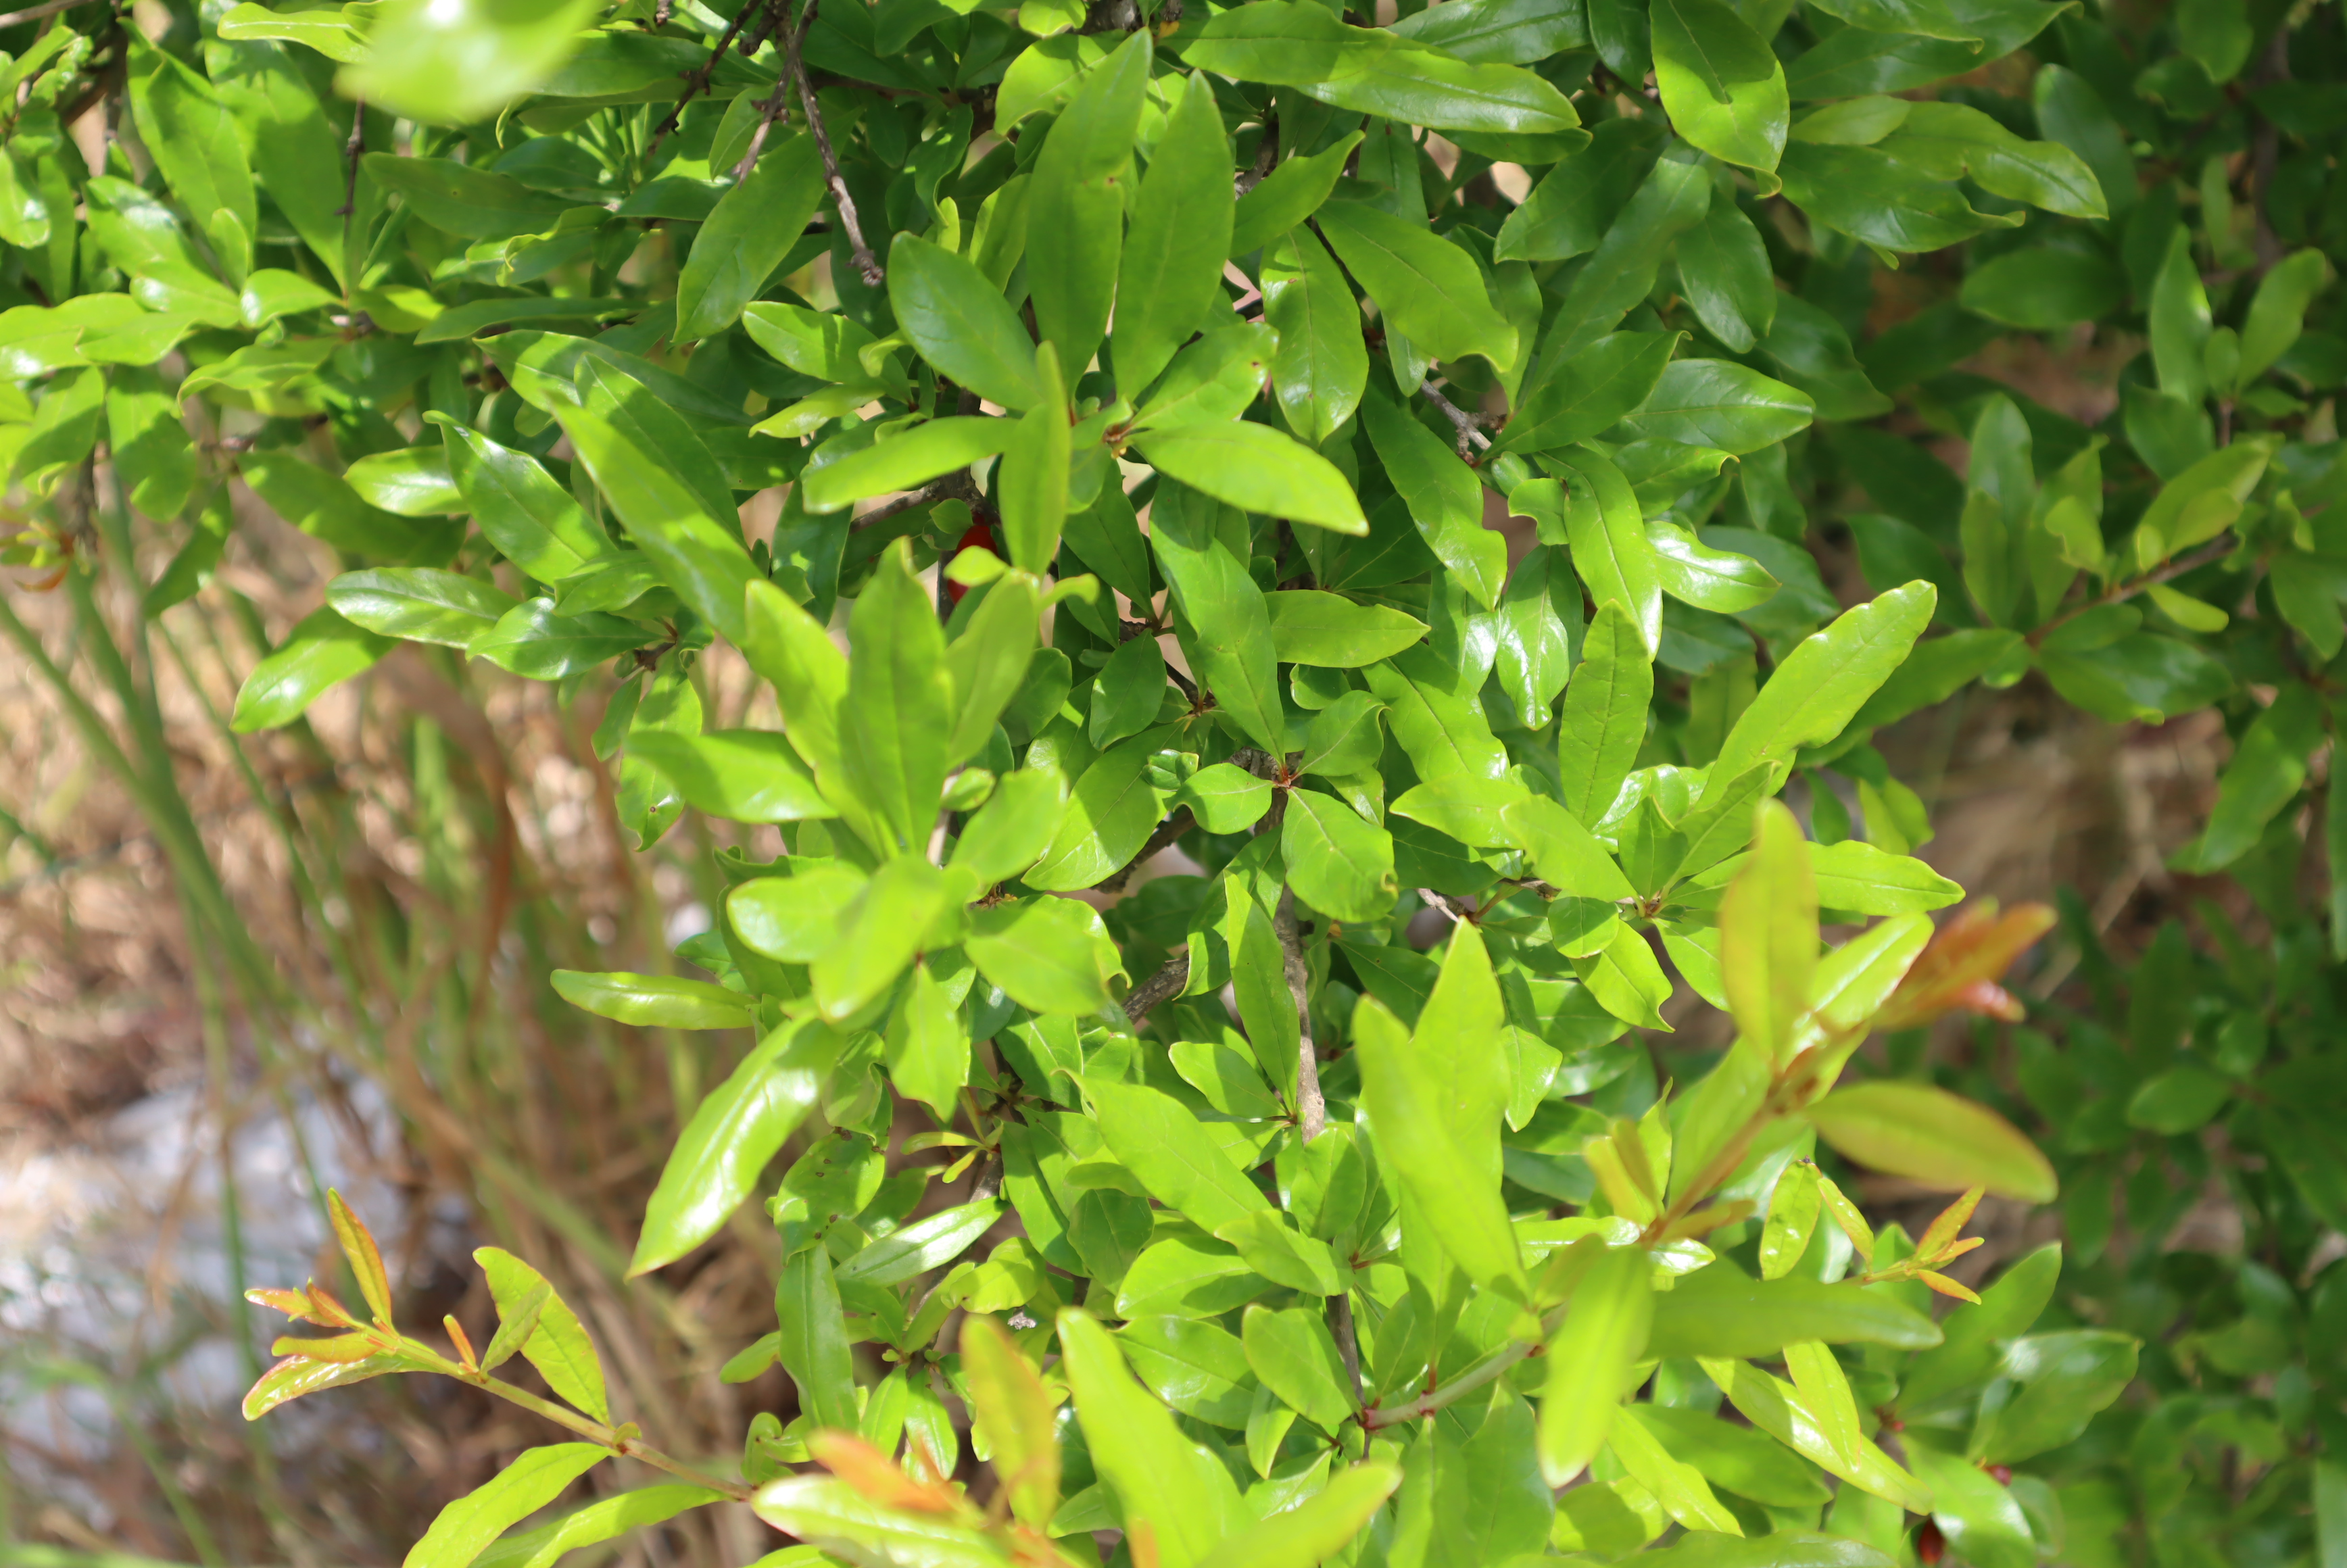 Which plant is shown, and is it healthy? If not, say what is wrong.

pomegranate, aphids, coniella granati
